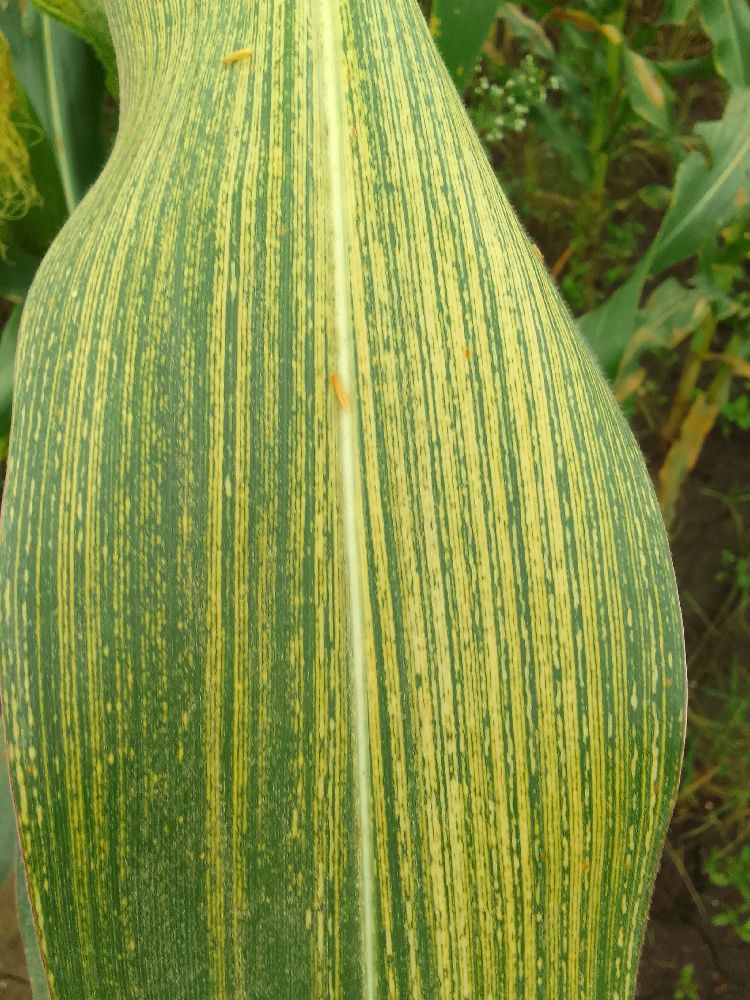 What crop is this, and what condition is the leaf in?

maize, maize streak virus
